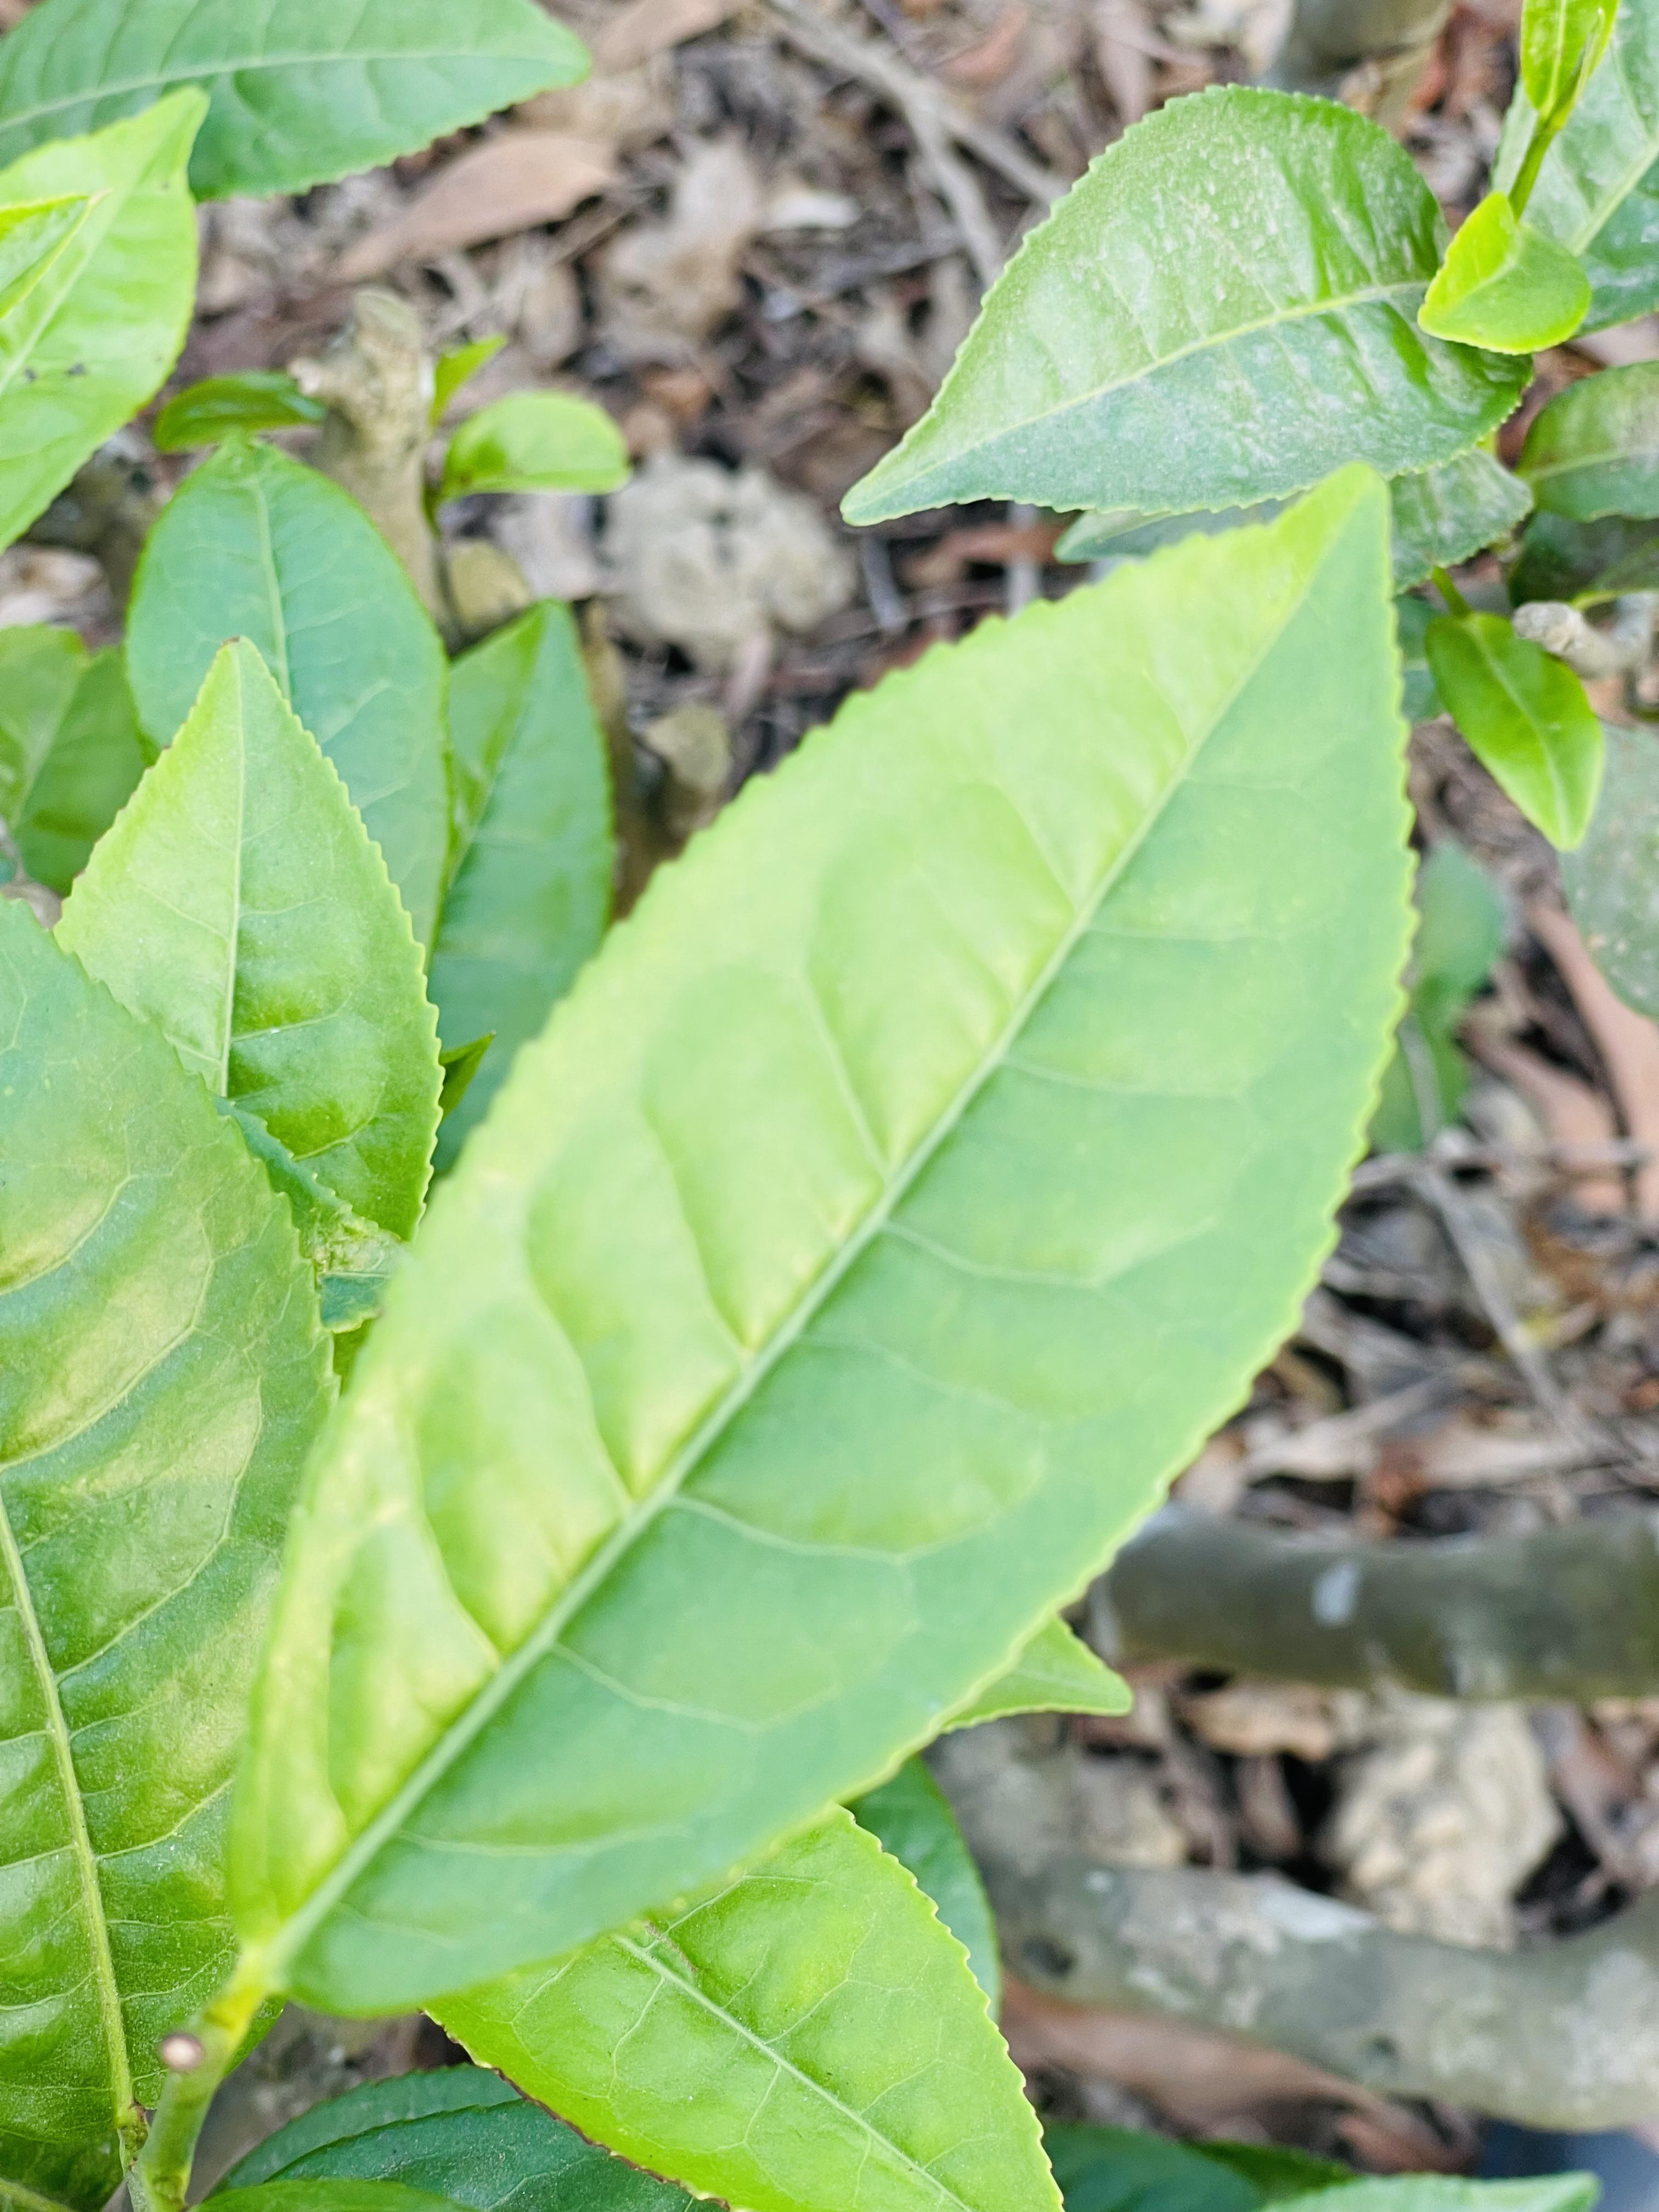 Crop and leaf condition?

tea, healthy leaf
